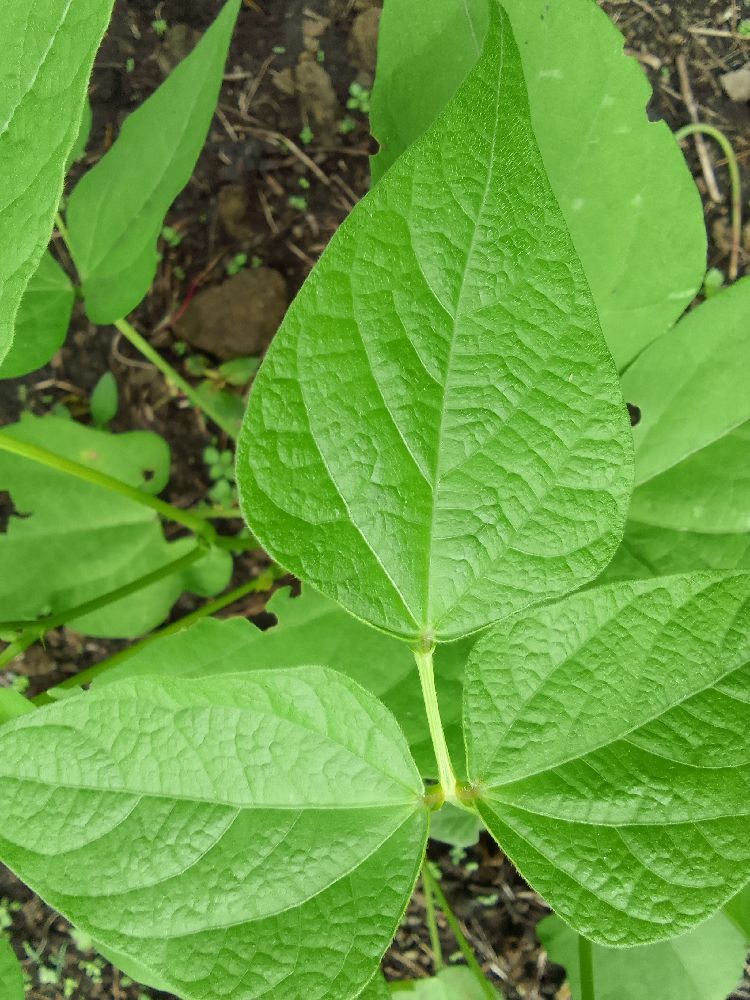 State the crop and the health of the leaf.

common bean, healthy
